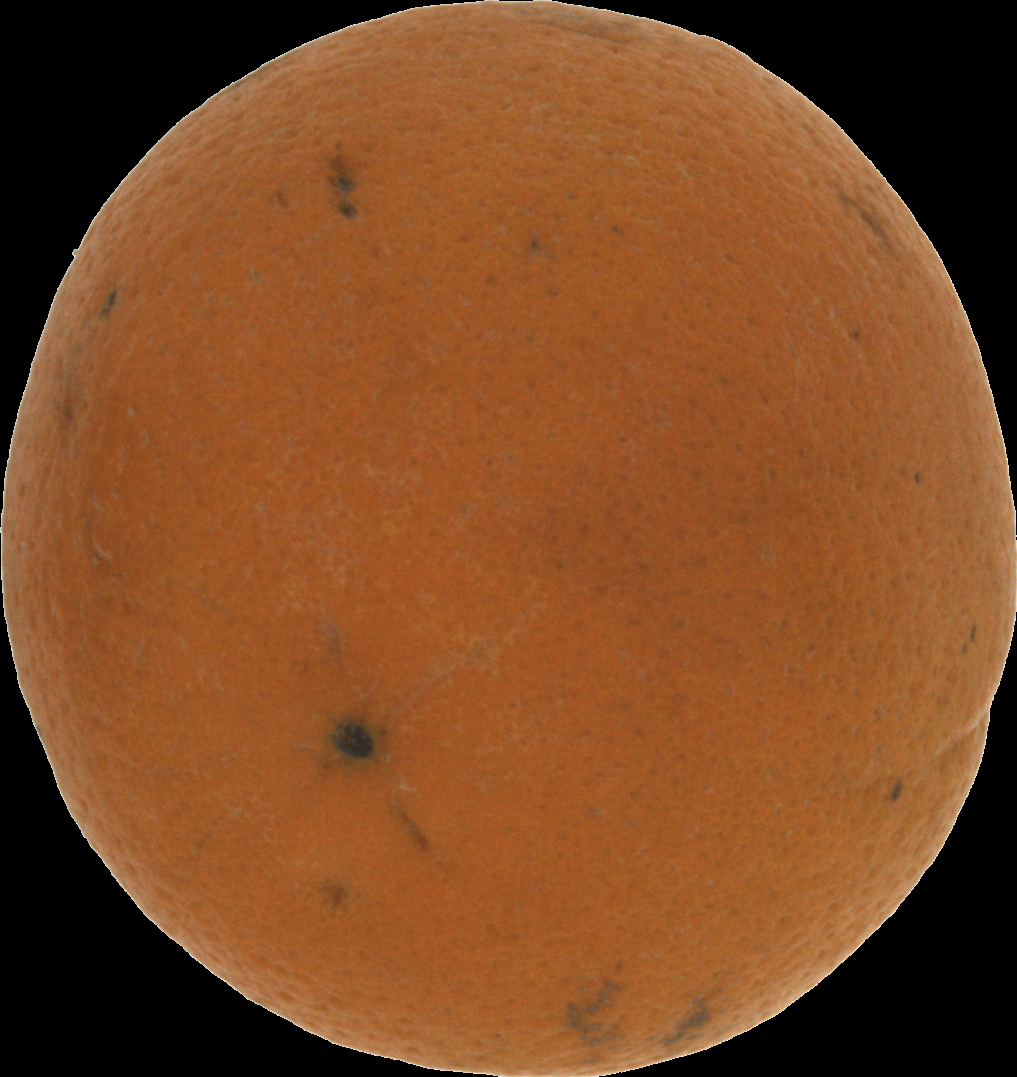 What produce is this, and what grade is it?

orange, bad
